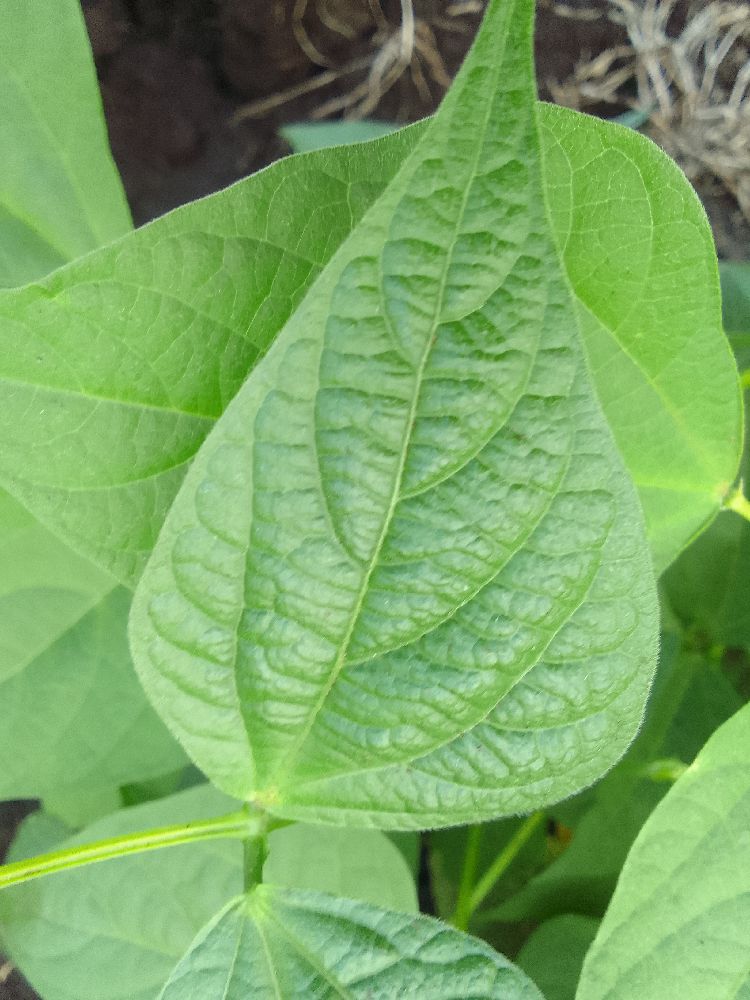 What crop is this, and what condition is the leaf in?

common bean, healthy
